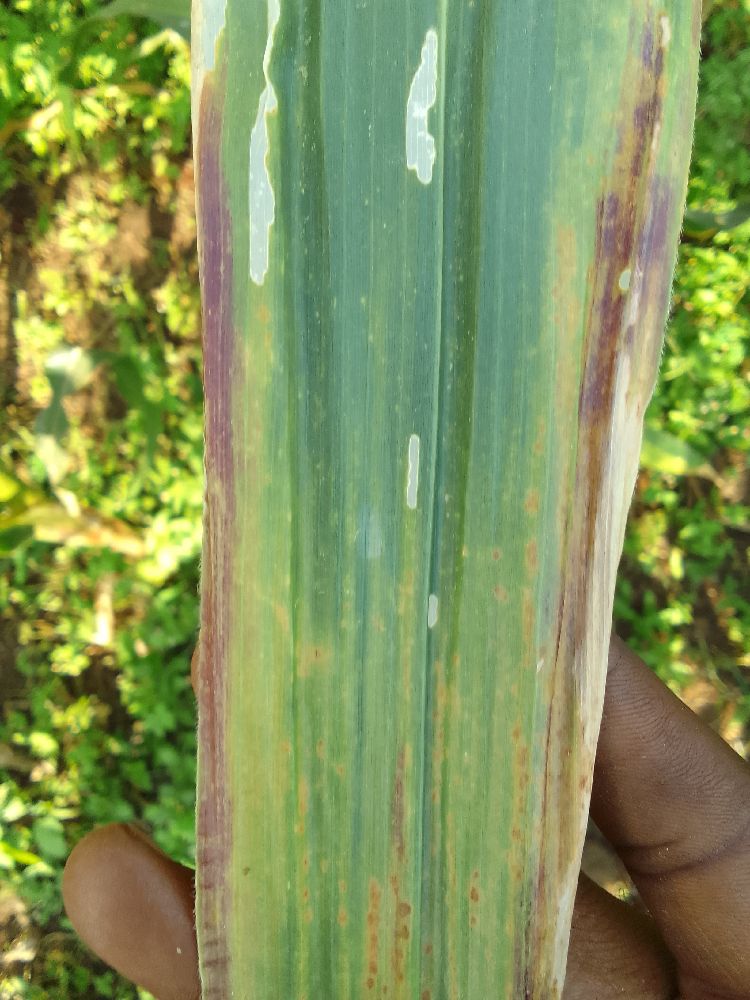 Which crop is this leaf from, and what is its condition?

maize, maize lethal necrosis
